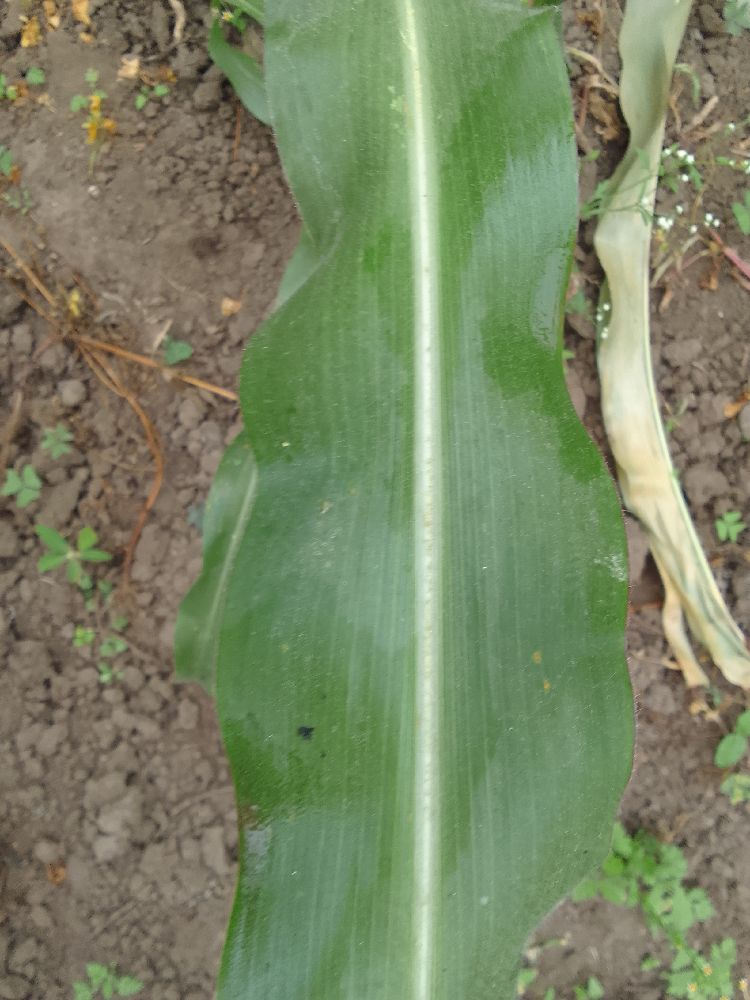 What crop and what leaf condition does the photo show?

maize, healthy
